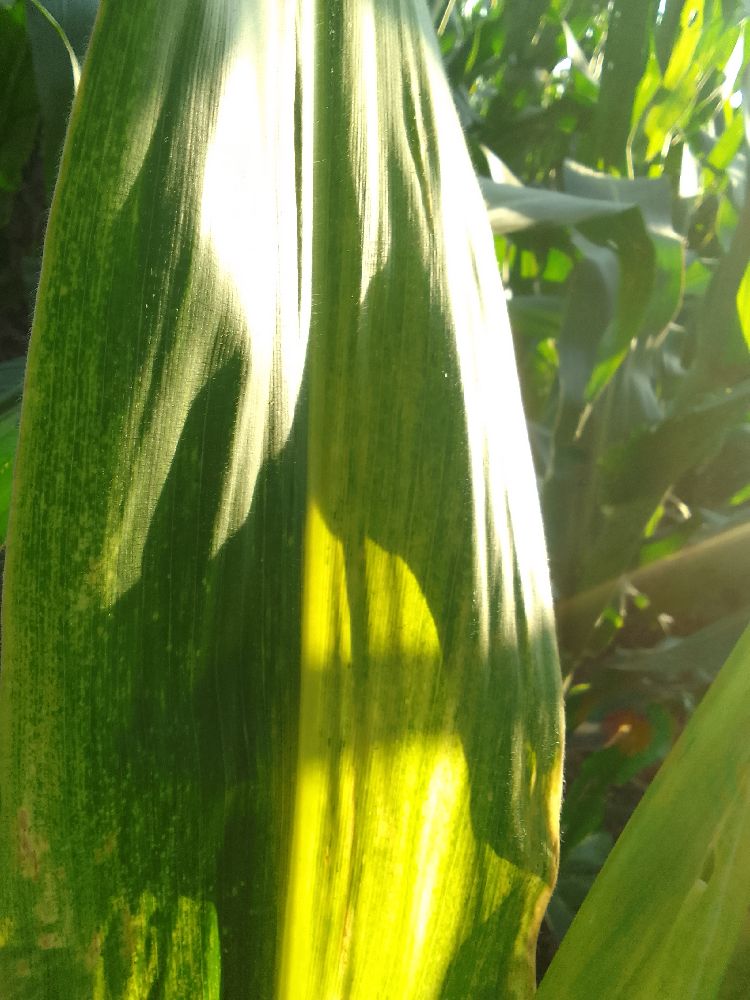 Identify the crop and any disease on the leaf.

maize, maize lethal necrosis
